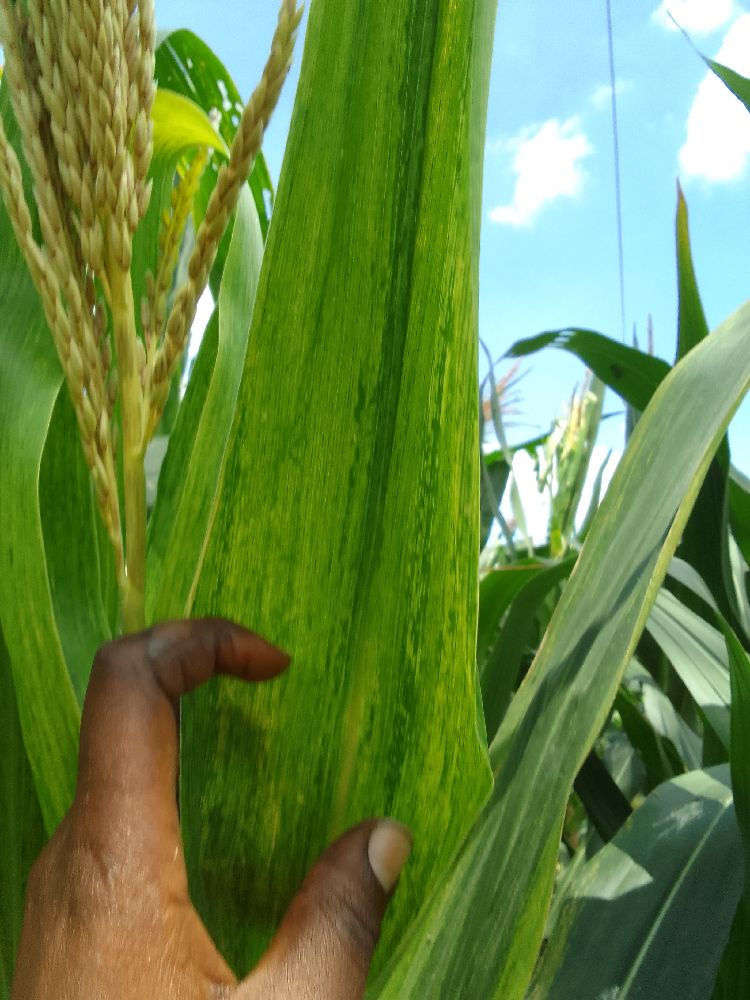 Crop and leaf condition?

maize, maize lethal necrosis
